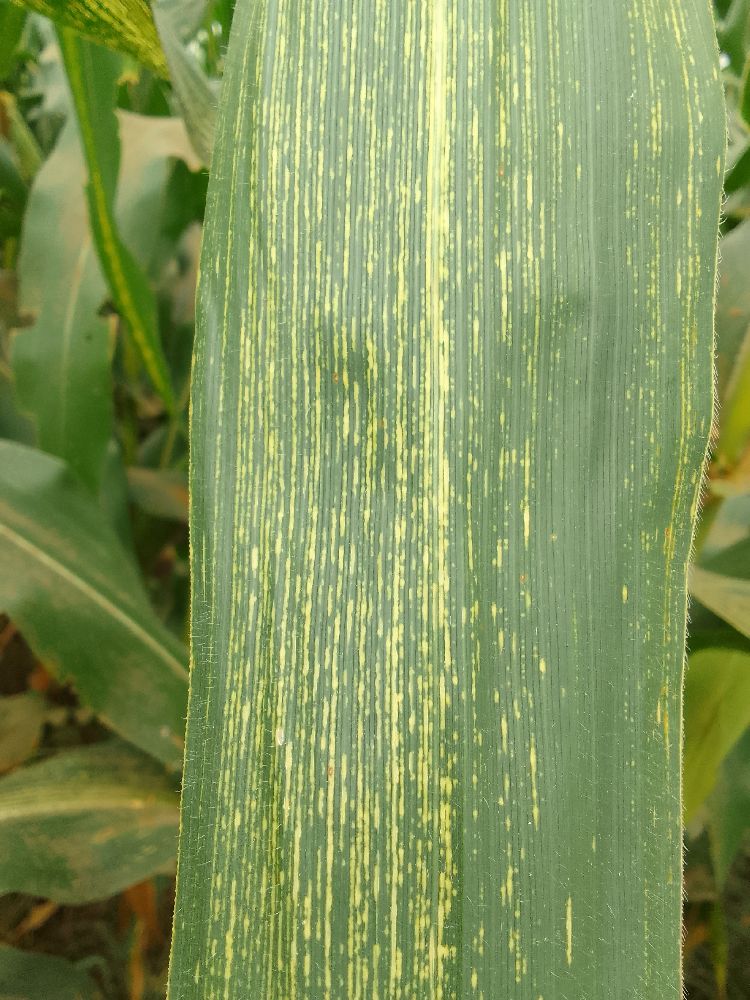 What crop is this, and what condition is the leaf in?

maize, maize streak virus
